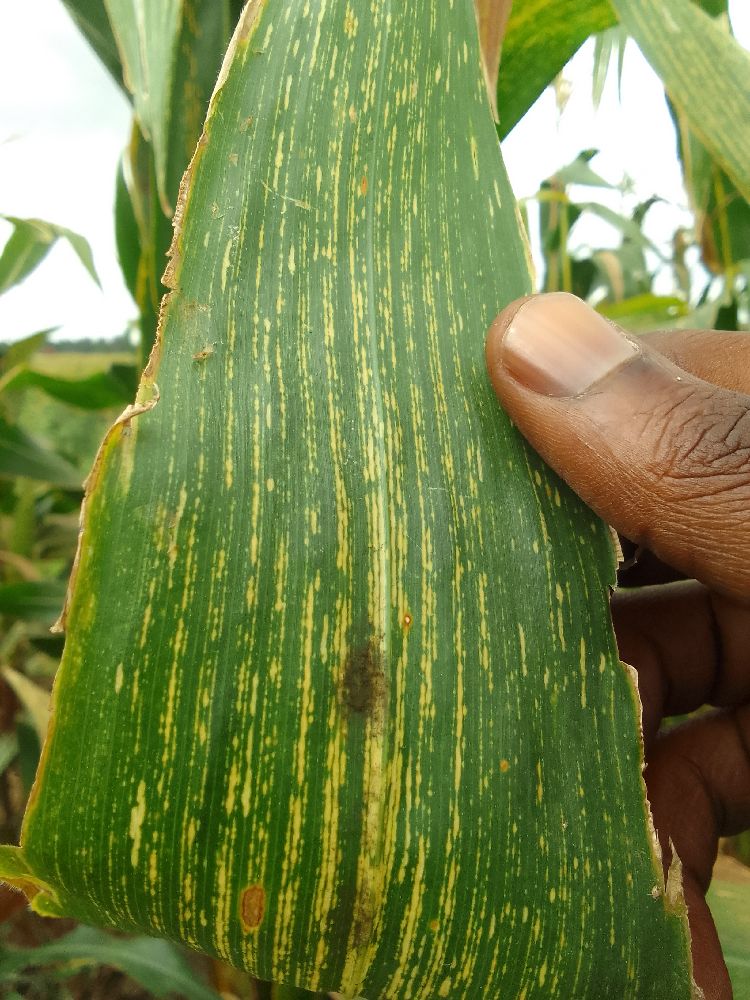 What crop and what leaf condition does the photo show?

maize, maize streak virus
